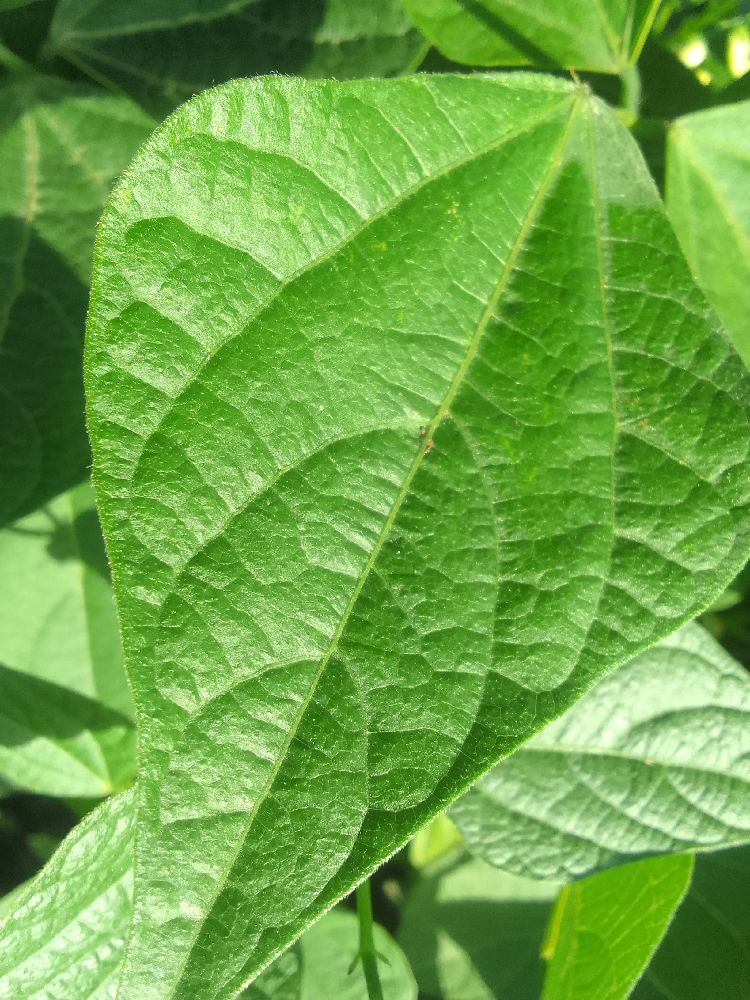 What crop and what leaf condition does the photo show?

common bean, healthy
